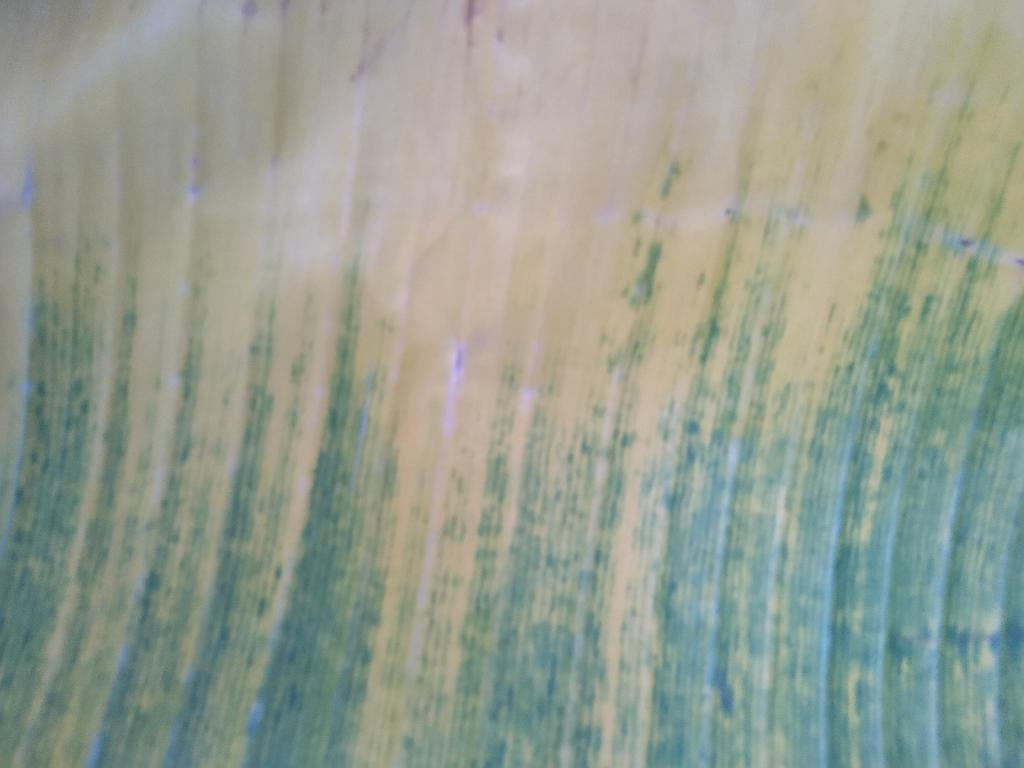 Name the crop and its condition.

banana, fusarium wilt race 1
